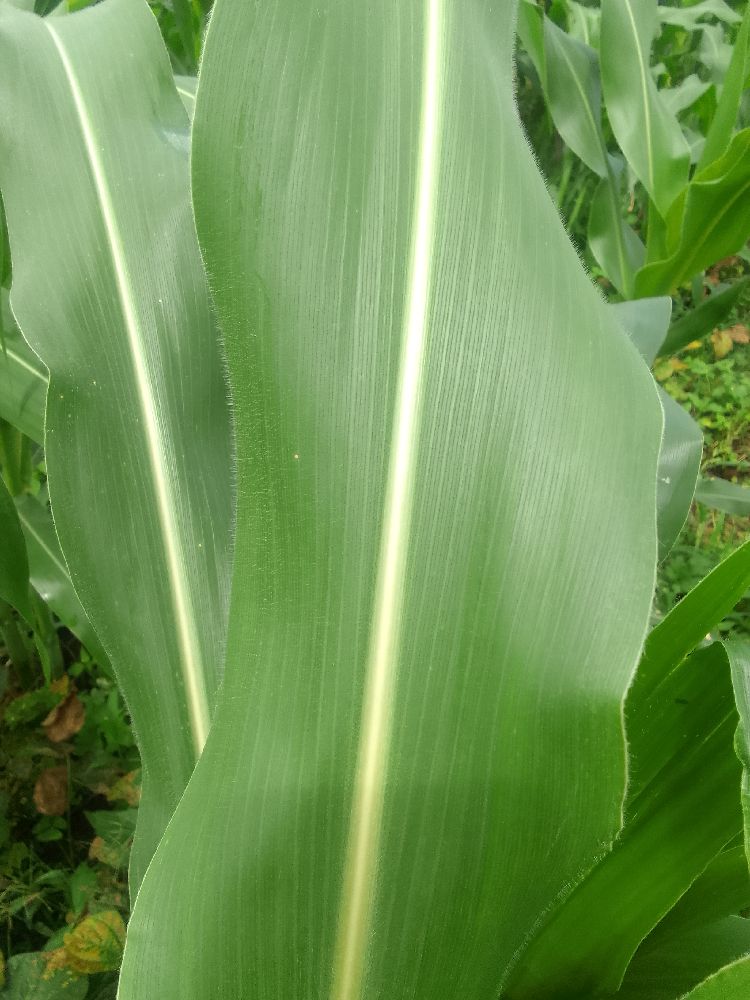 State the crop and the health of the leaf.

maize, healthy
